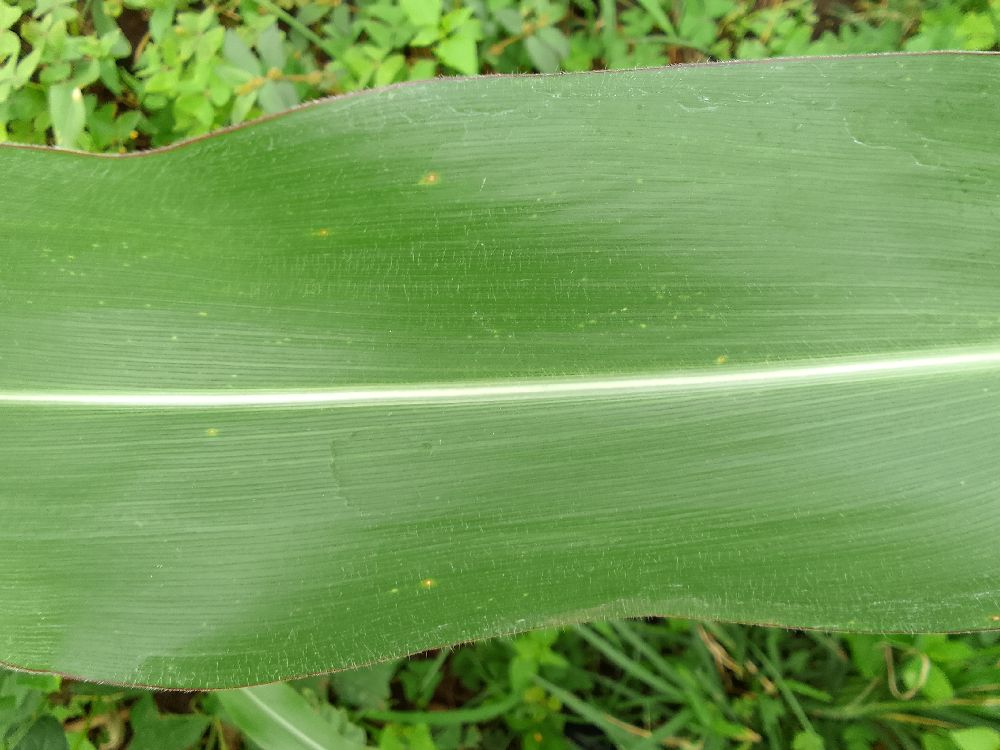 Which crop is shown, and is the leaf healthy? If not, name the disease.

maize, healthy
